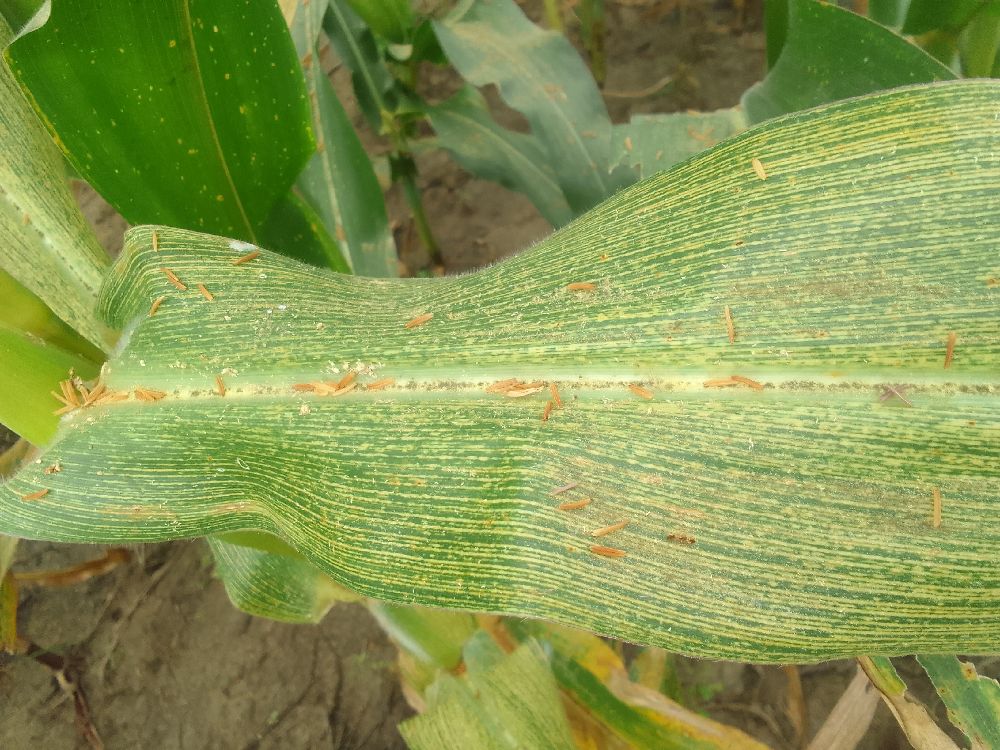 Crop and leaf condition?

maize, maize streak virus
